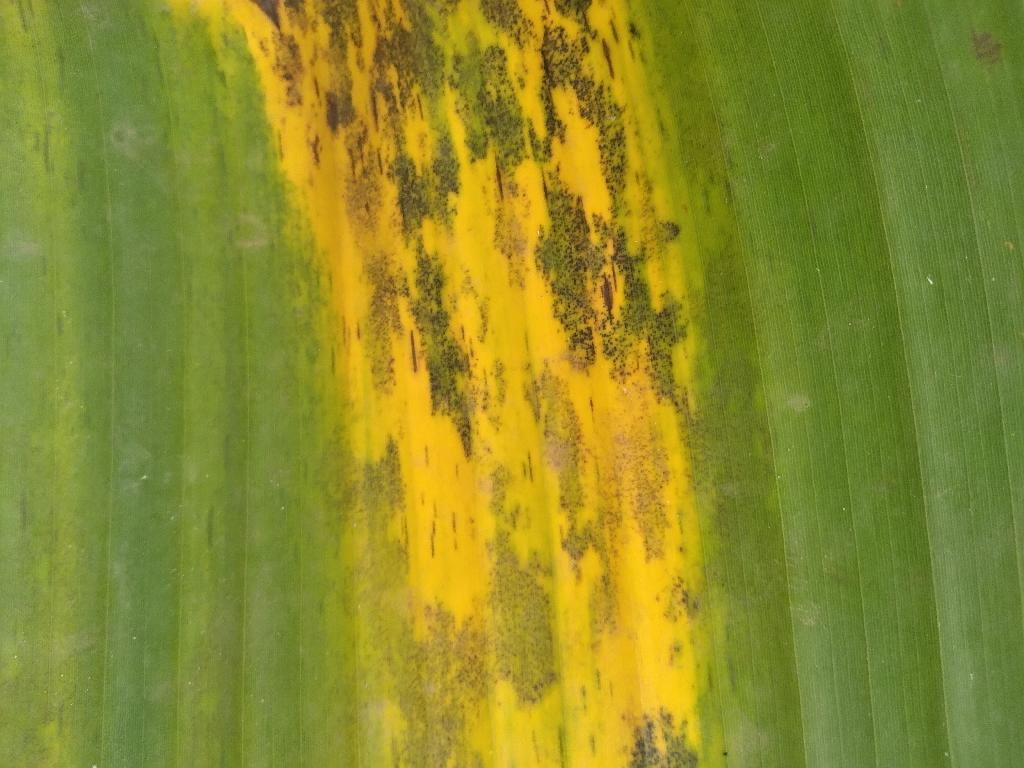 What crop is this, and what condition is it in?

banana, black sigatoka
